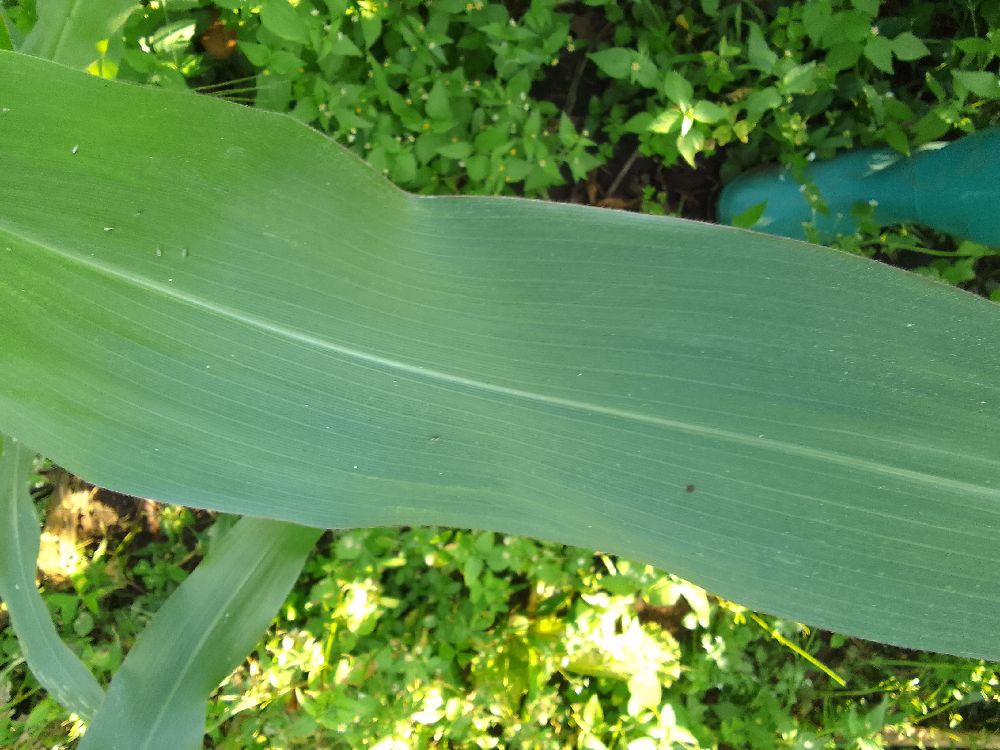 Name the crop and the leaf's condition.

maize, healthy
